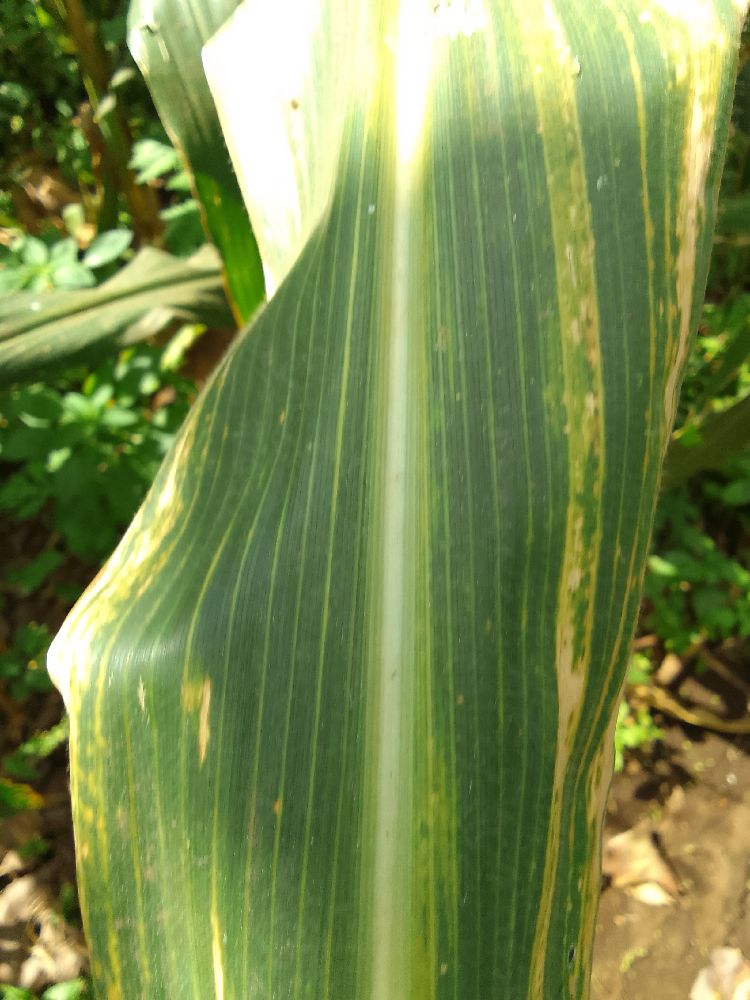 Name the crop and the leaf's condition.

maize, maize lethal necrosis
